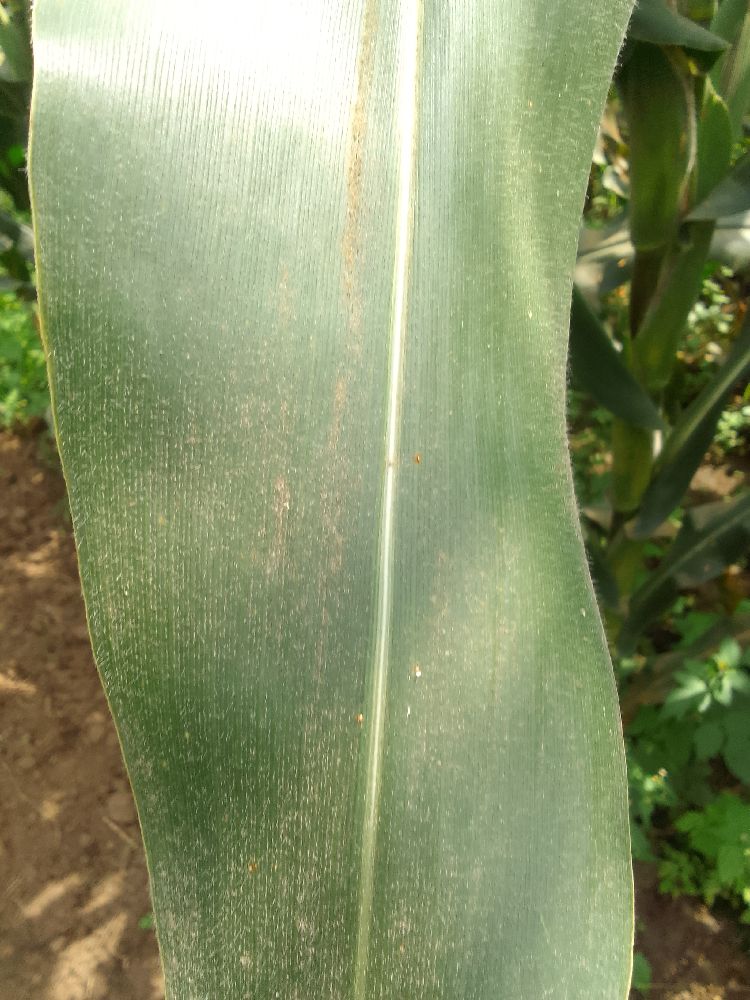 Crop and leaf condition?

maize, healthy
